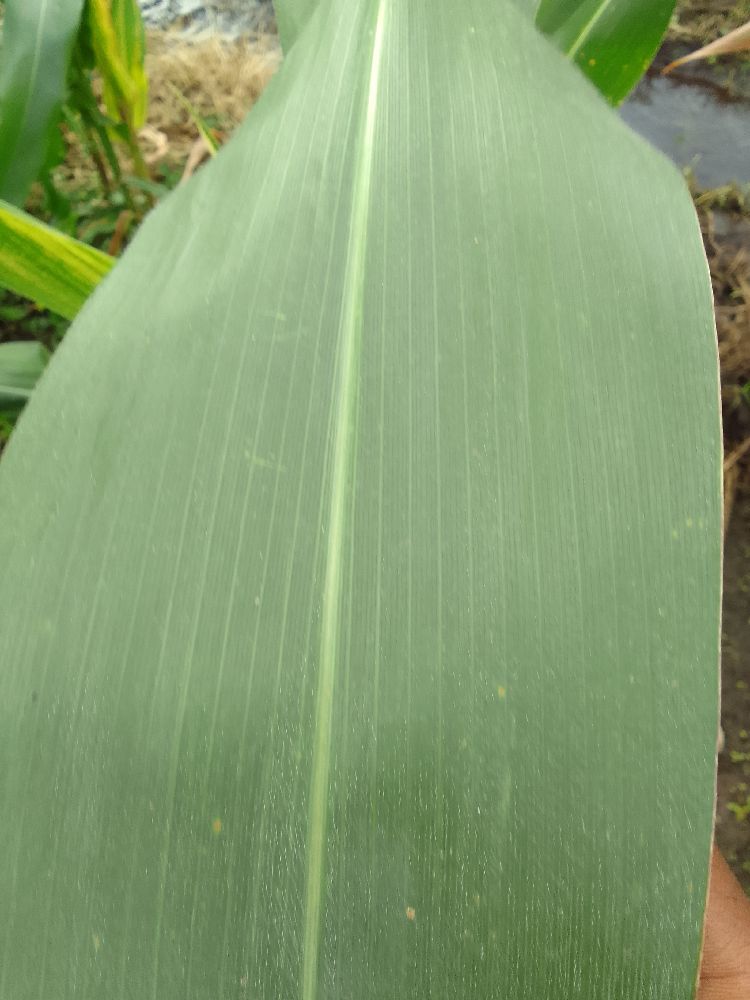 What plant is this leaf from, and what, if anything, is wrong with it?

maize, healthy
